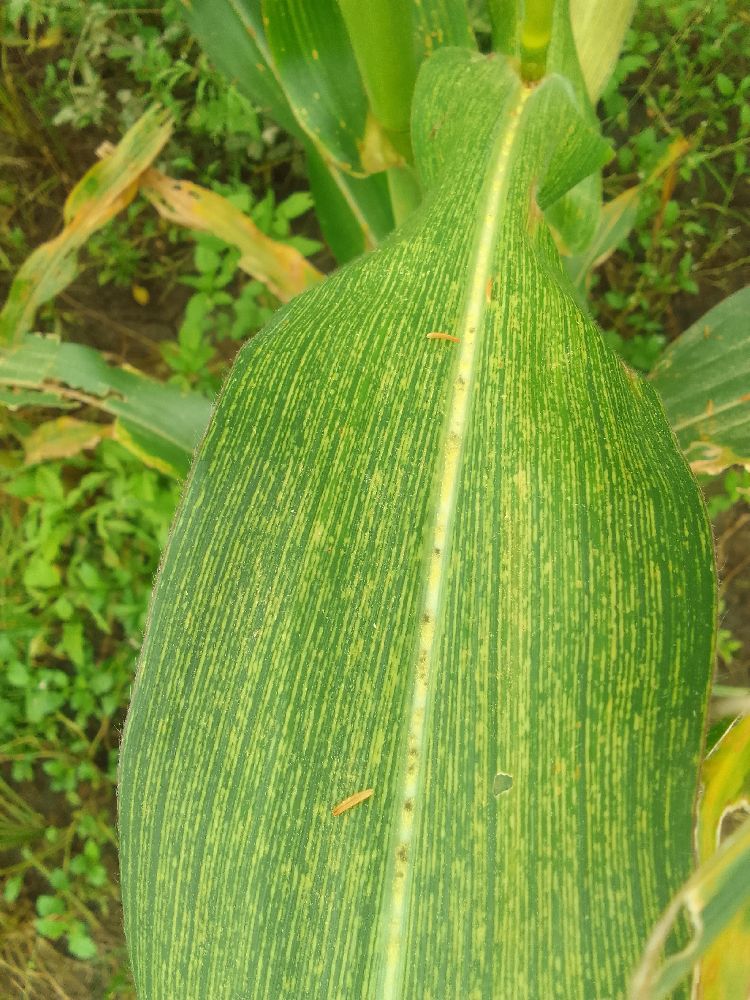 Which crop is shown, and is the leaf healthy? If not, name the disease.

maize, maize streak virus
